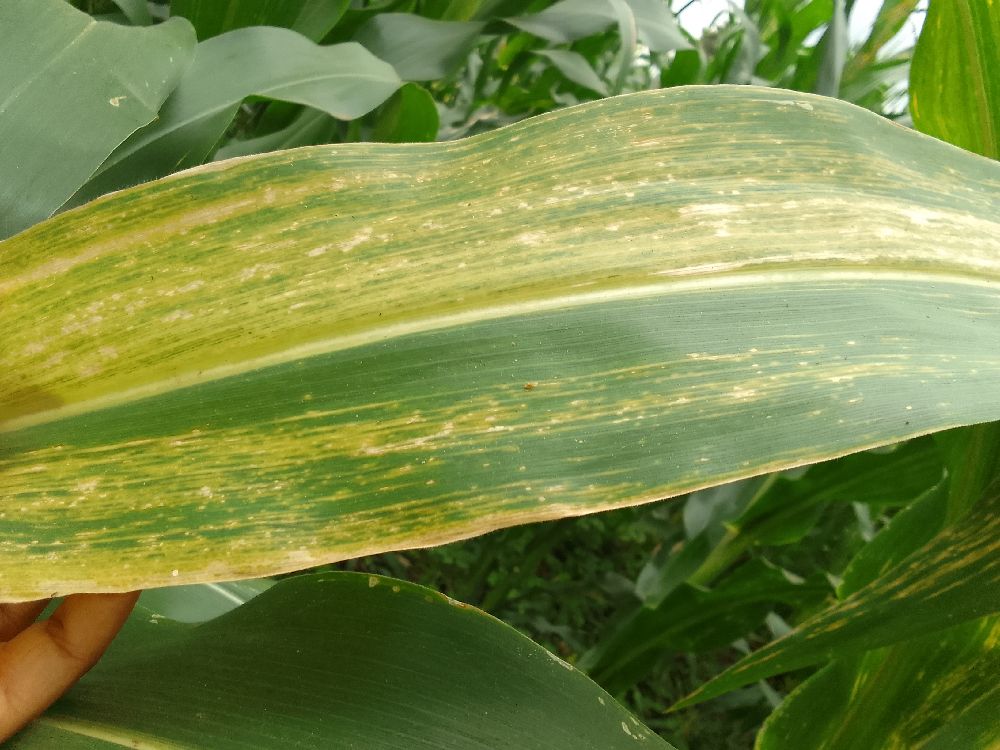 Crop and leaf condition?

maize, maize lethal necrosis
